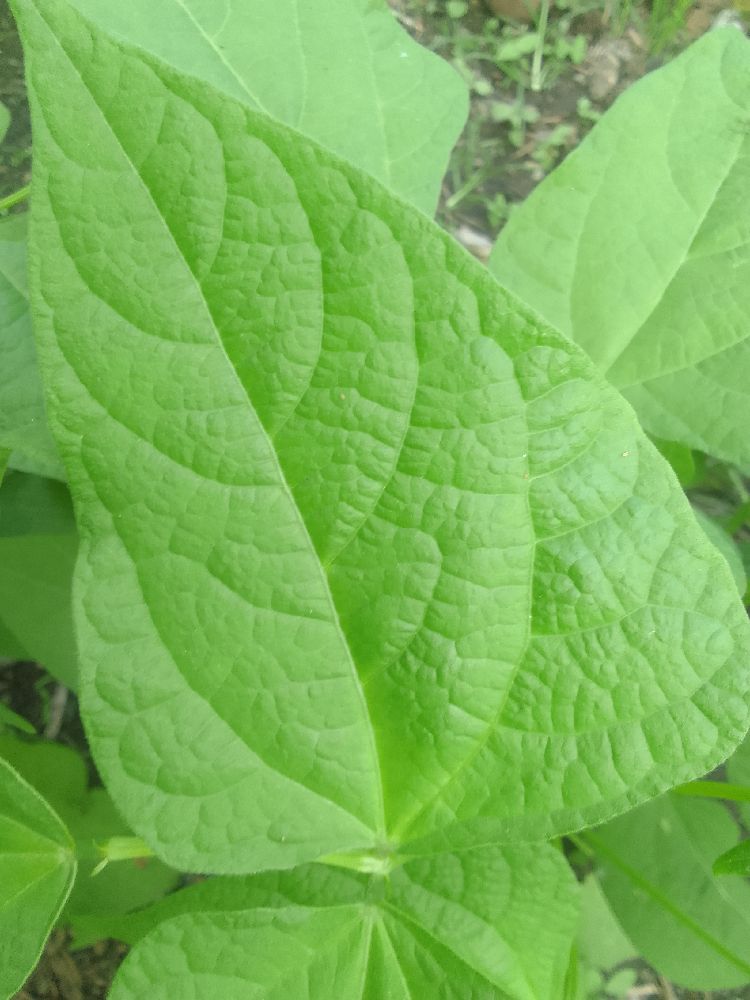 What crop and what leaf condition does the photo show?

common bean, healthy
